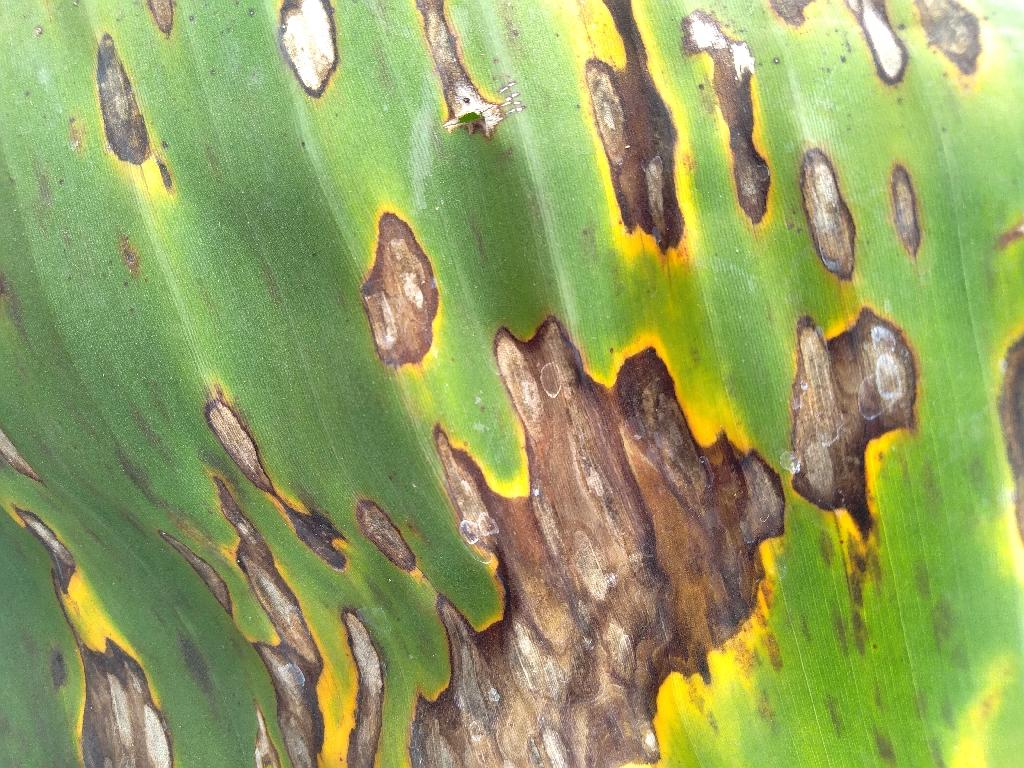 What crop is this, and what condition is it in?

banana, black sigatoka
